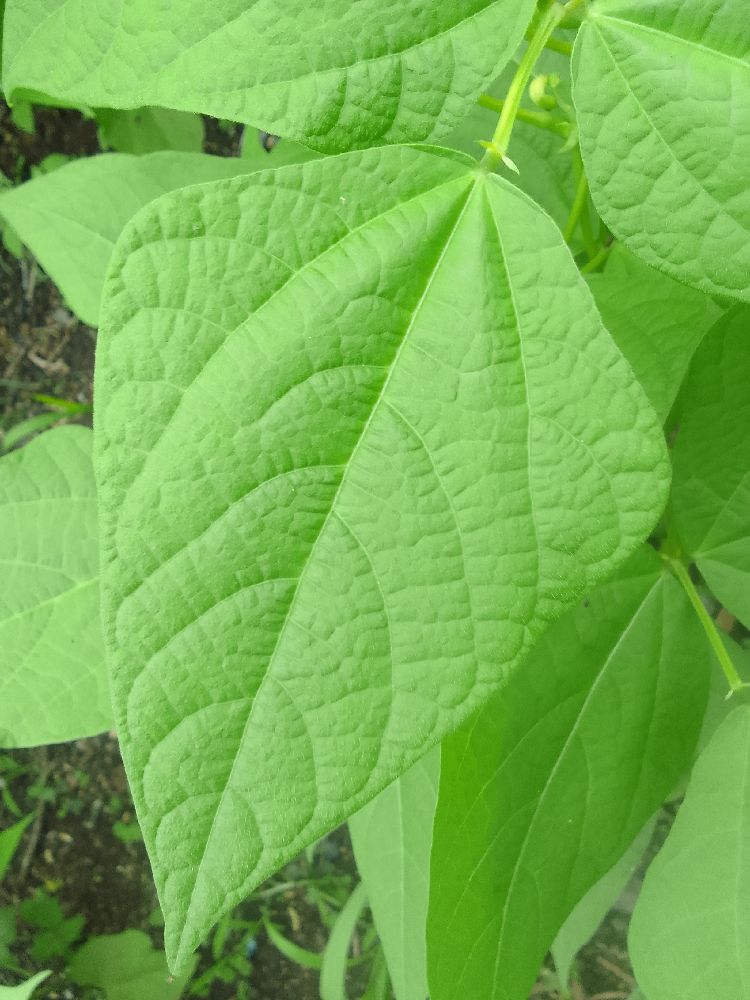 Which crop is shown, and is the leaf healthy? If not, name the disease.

common bean, healthy
